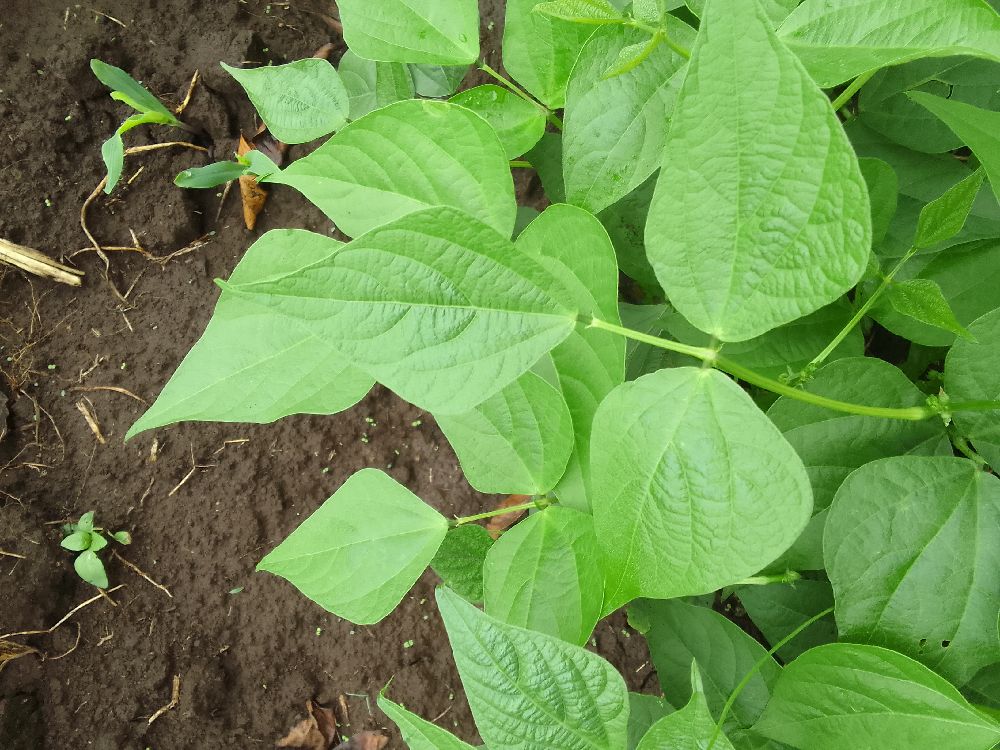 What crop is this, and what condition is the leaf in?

common bean, healthy
